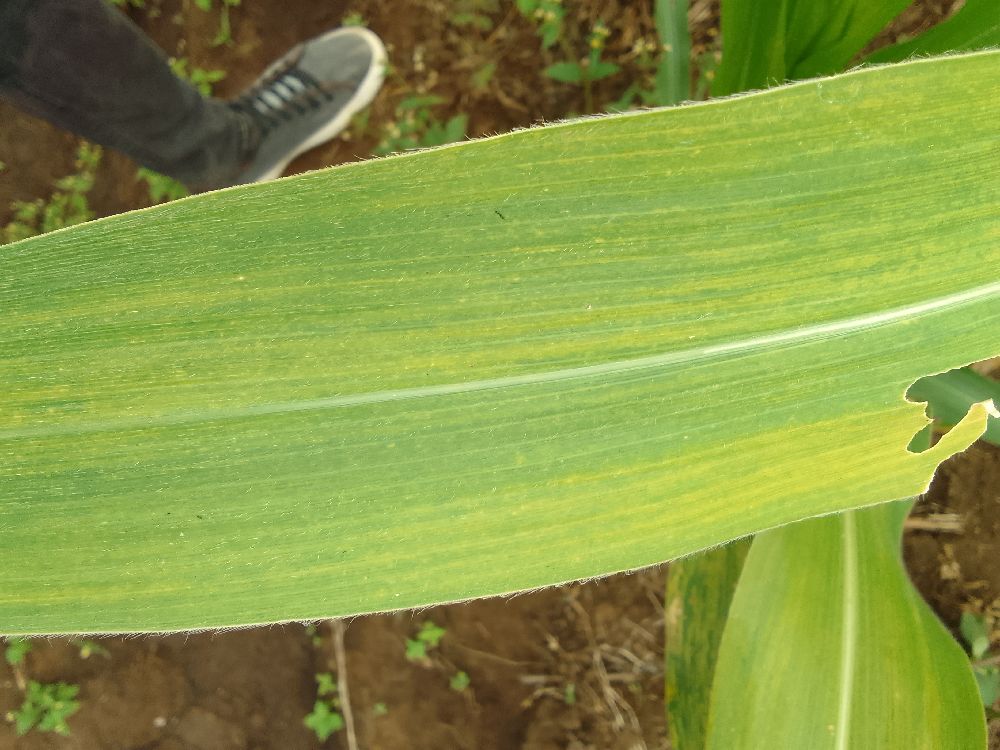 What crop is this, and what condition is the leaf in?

maize, maize lethal necrosis
